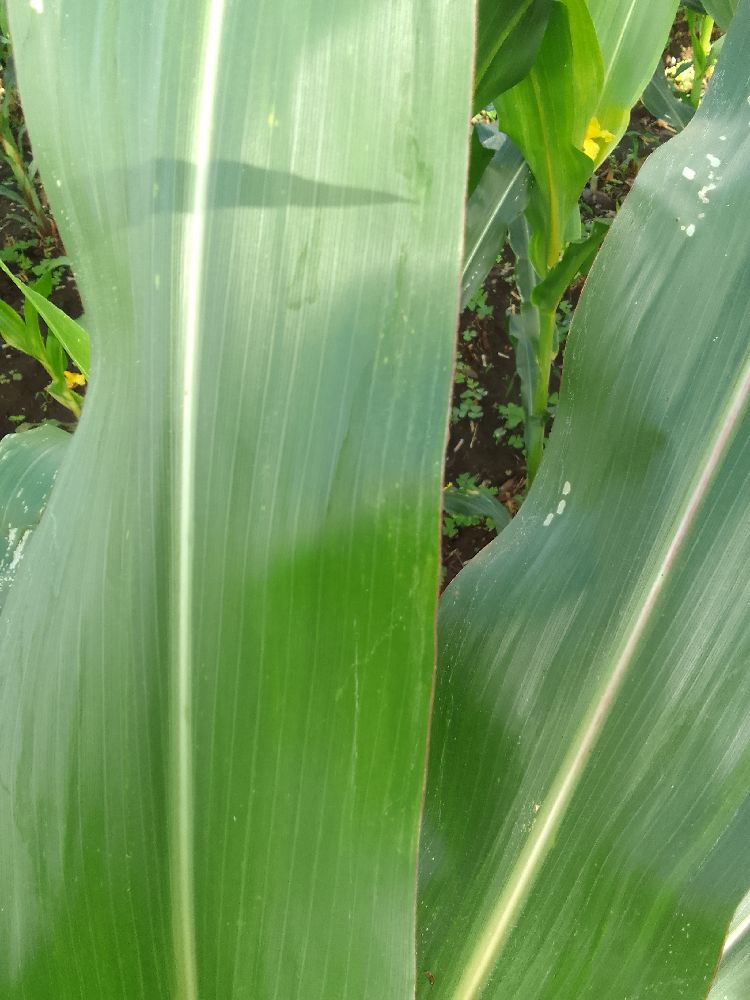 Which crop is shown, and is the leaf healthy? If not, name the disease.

maize, healthy
